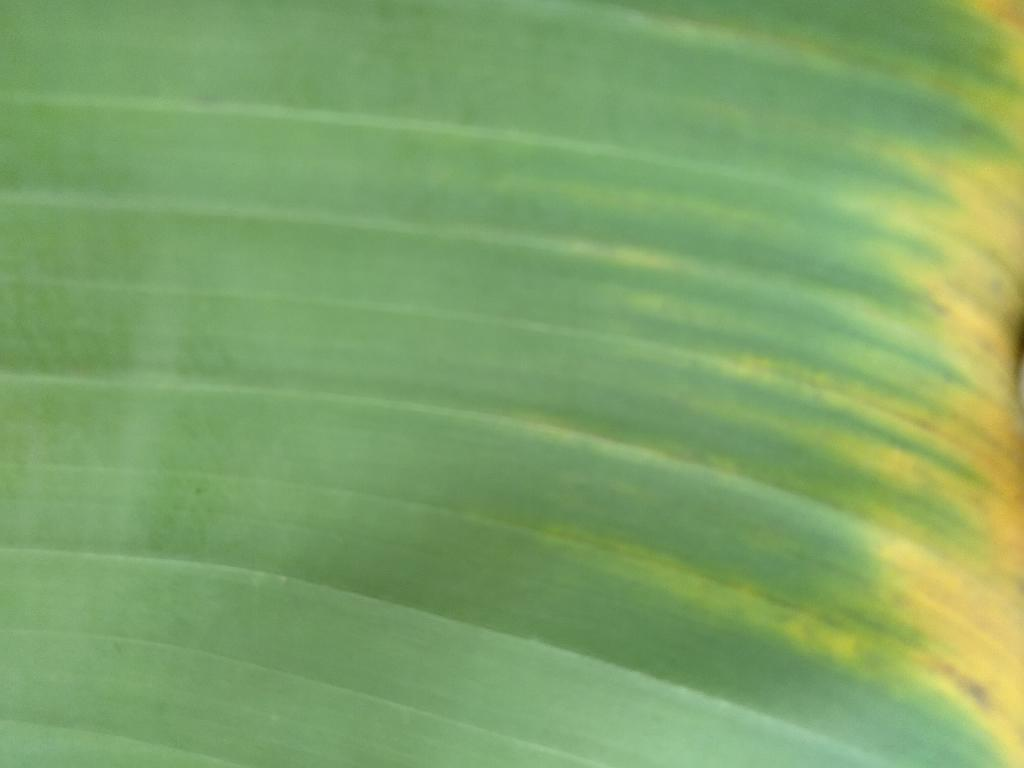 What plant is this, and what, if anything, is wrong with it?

banana, fusarium wilt race 1
